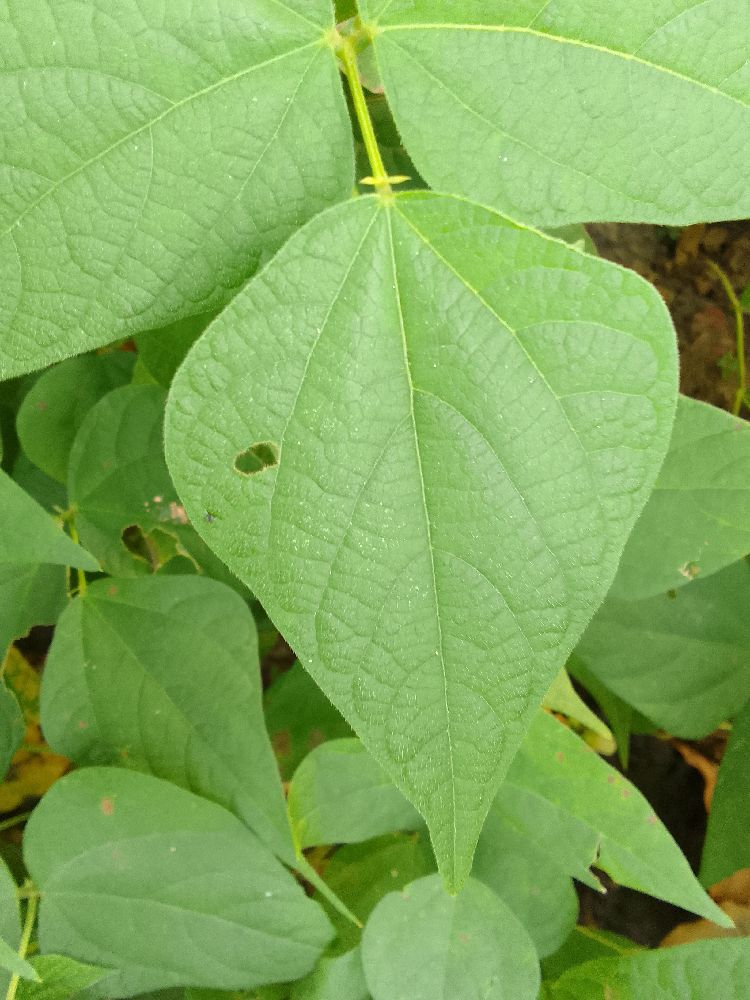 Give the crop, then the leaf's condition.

common bean, healthy
